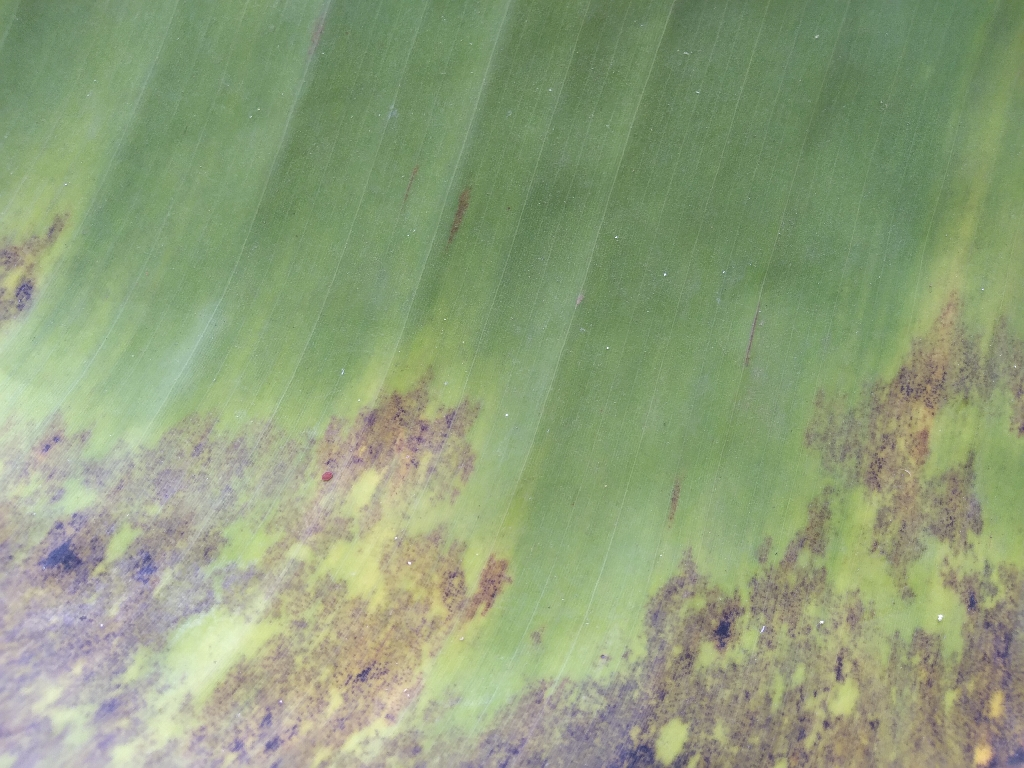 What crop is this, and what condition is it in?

banana, black sigatoka
